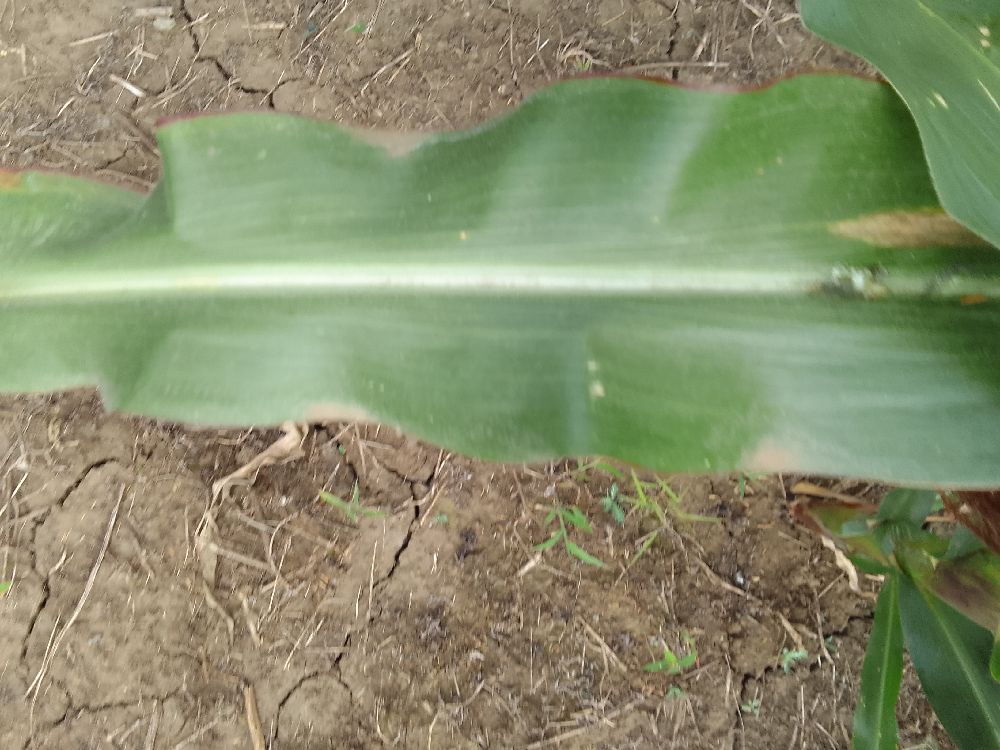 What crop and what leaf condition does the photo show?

maize, healthy
